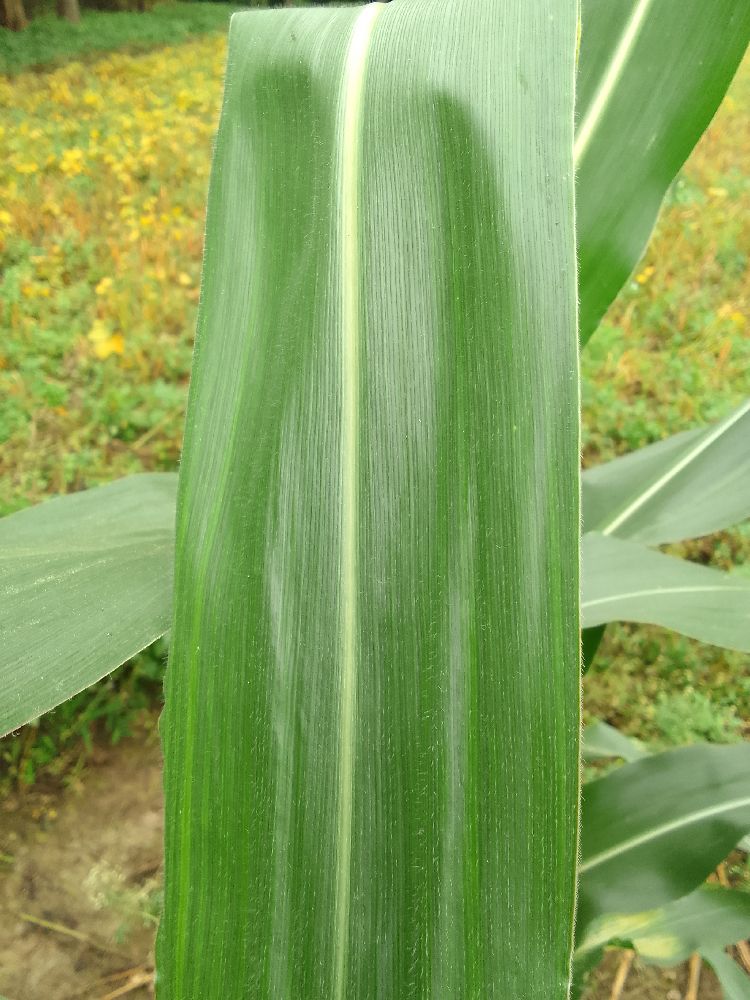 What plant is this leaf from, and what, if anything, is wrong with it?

maize, healthy
